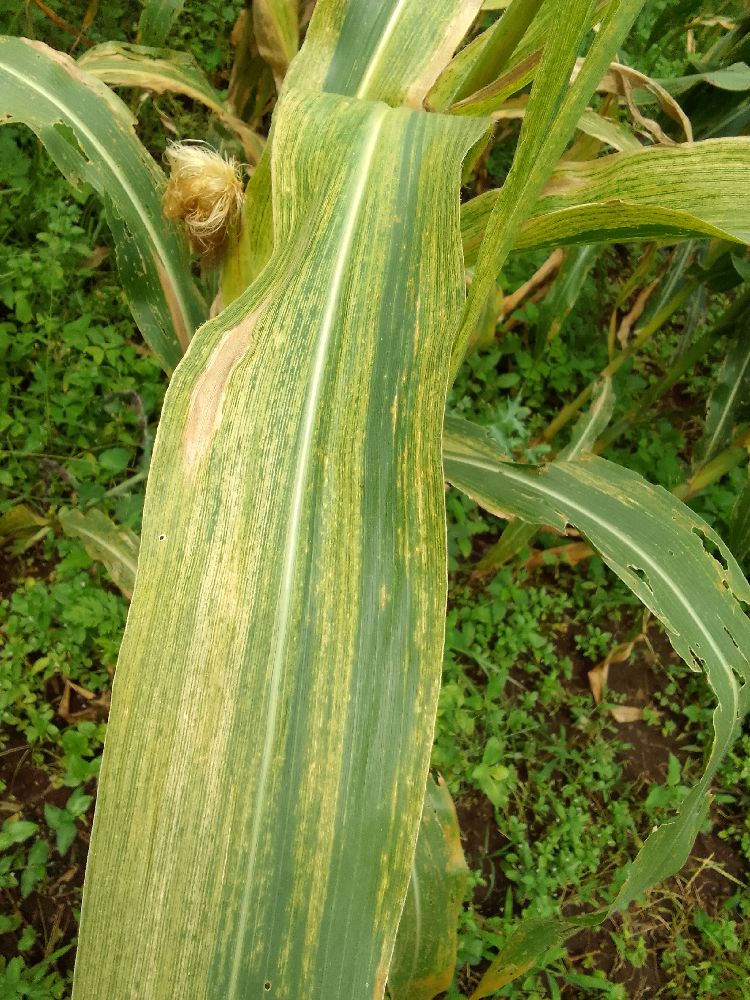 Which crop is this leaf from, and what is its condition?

maize, maize lethal necrosis
